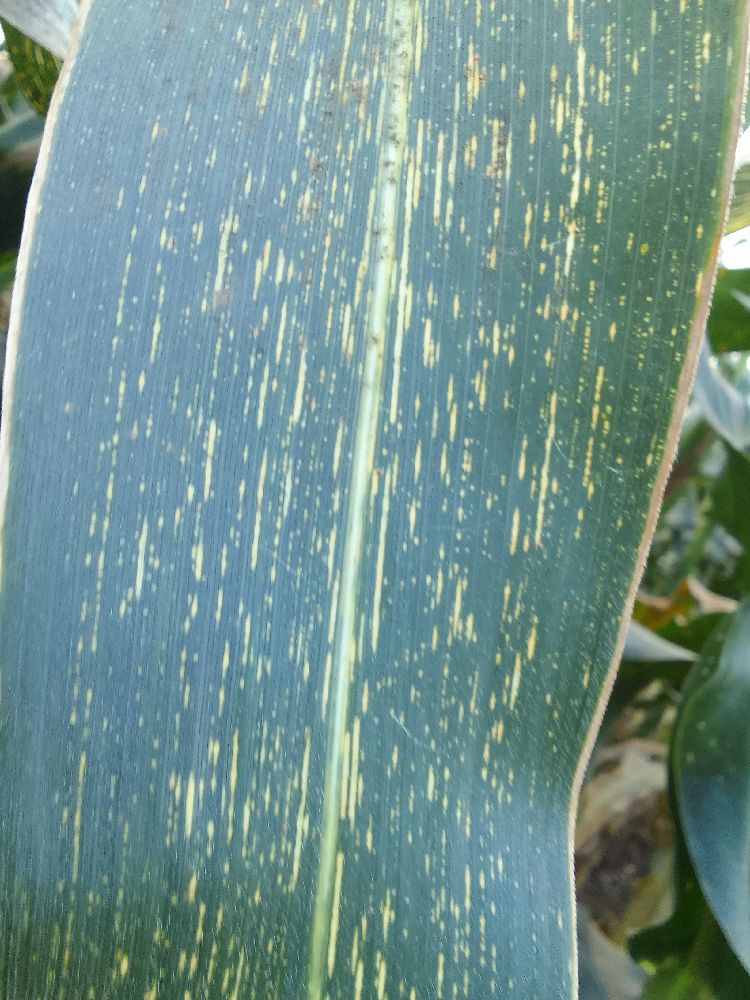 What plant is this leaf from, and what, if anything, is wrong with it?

maize, maize streak virus
